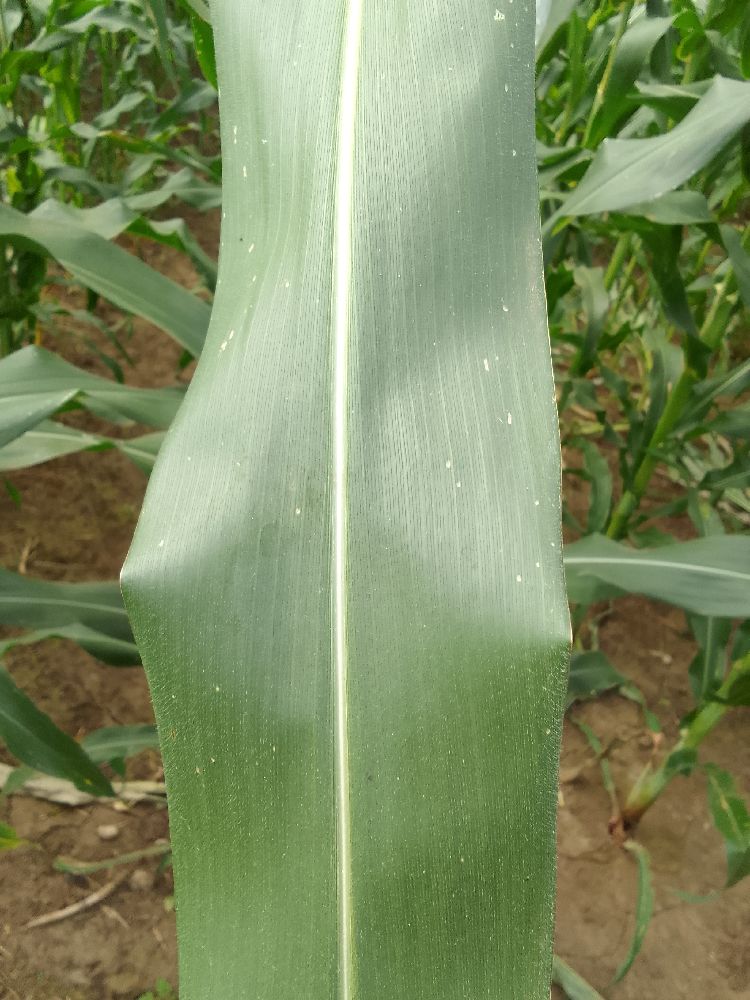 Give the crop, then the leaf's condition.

maize, healthy
